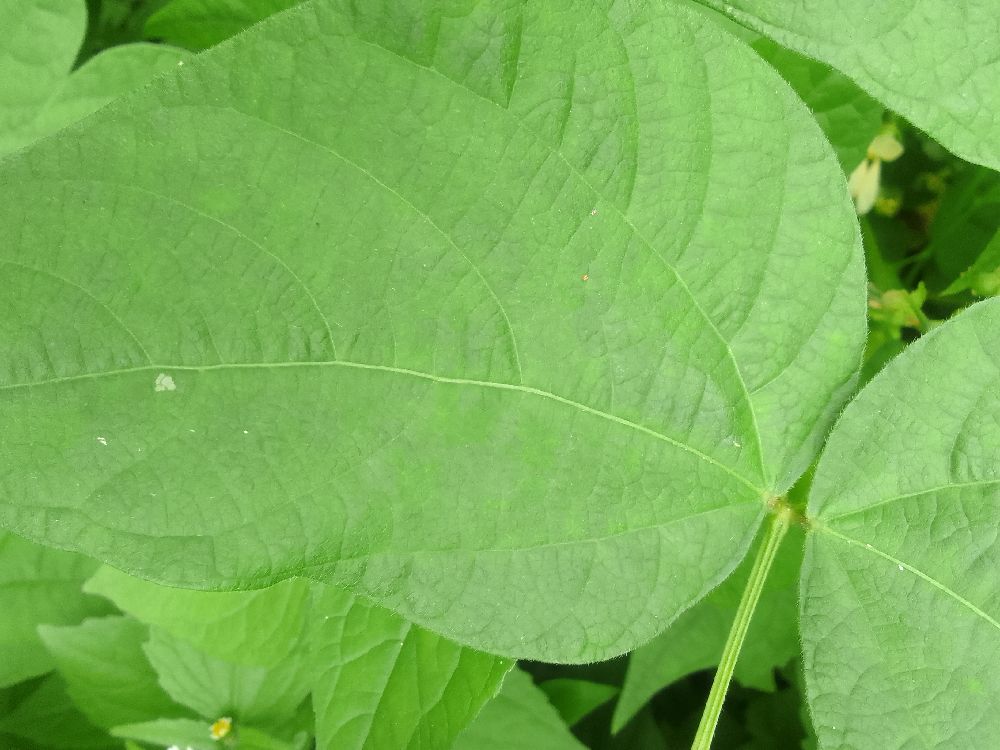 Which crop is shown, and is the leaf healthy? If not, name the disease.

common bean, healthy
